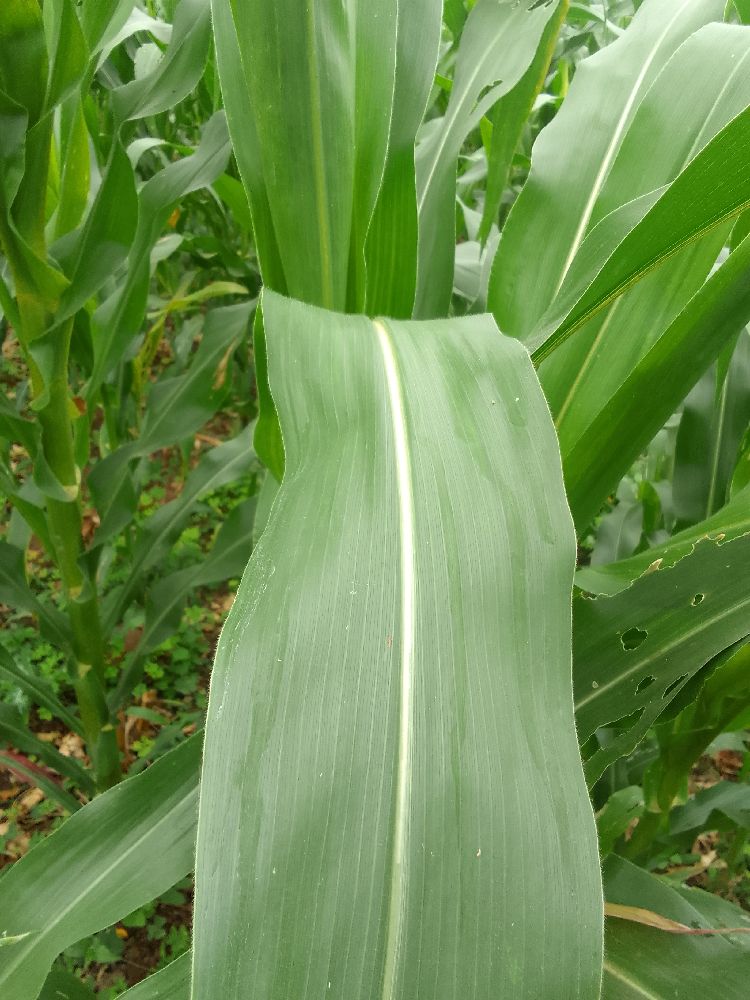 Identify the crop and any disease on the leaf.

maize, healthy
